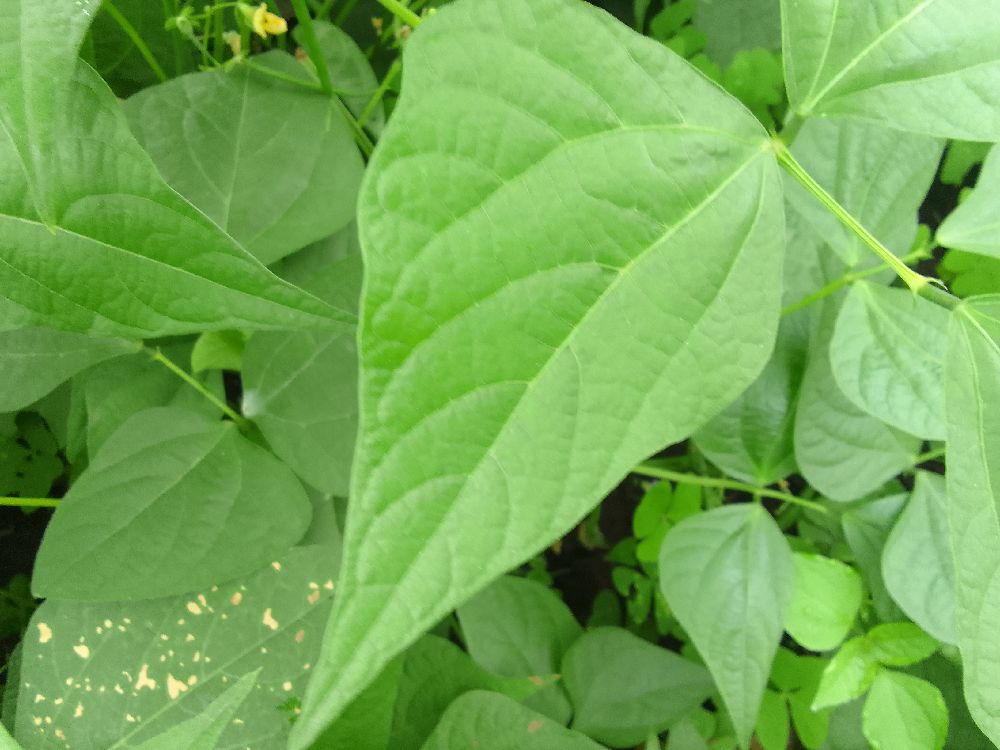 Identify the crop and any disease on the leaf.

common bean, healthy
